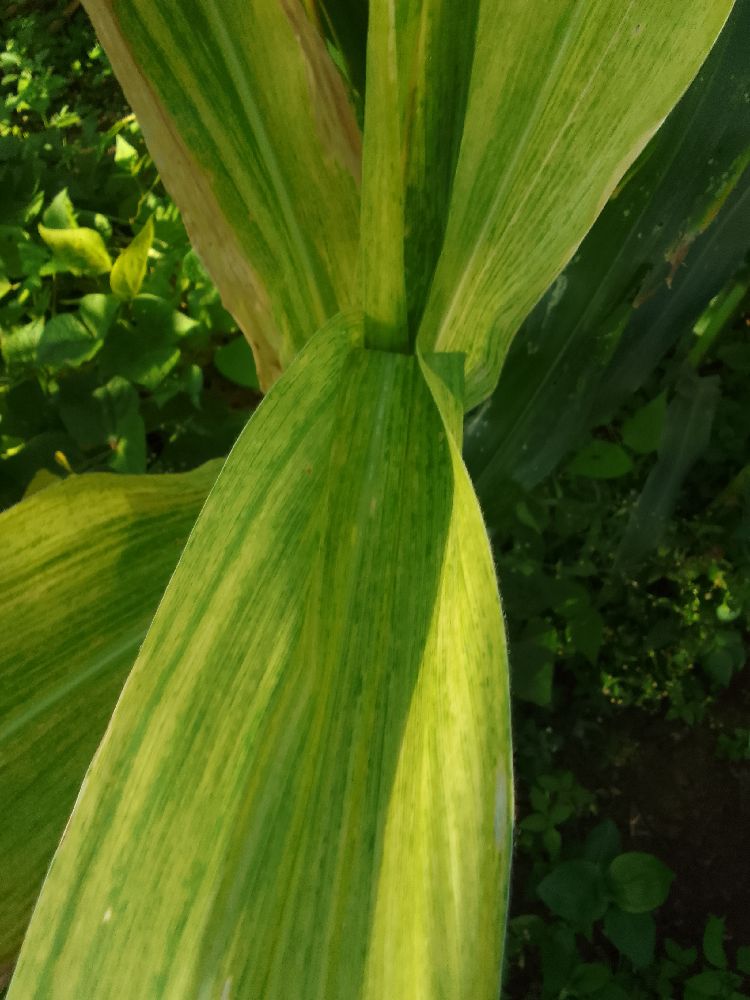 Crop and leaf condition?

maize, maize lethal necrosis
